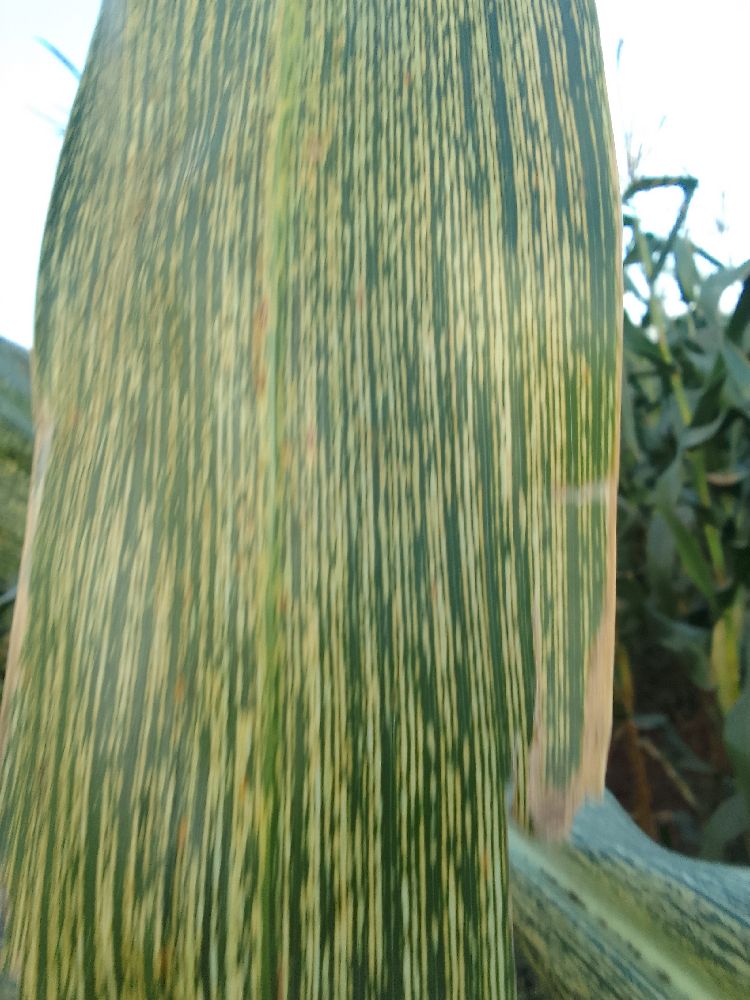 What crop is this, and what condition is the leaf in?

maize, maize streak virus
